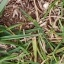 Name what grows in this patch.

grass
